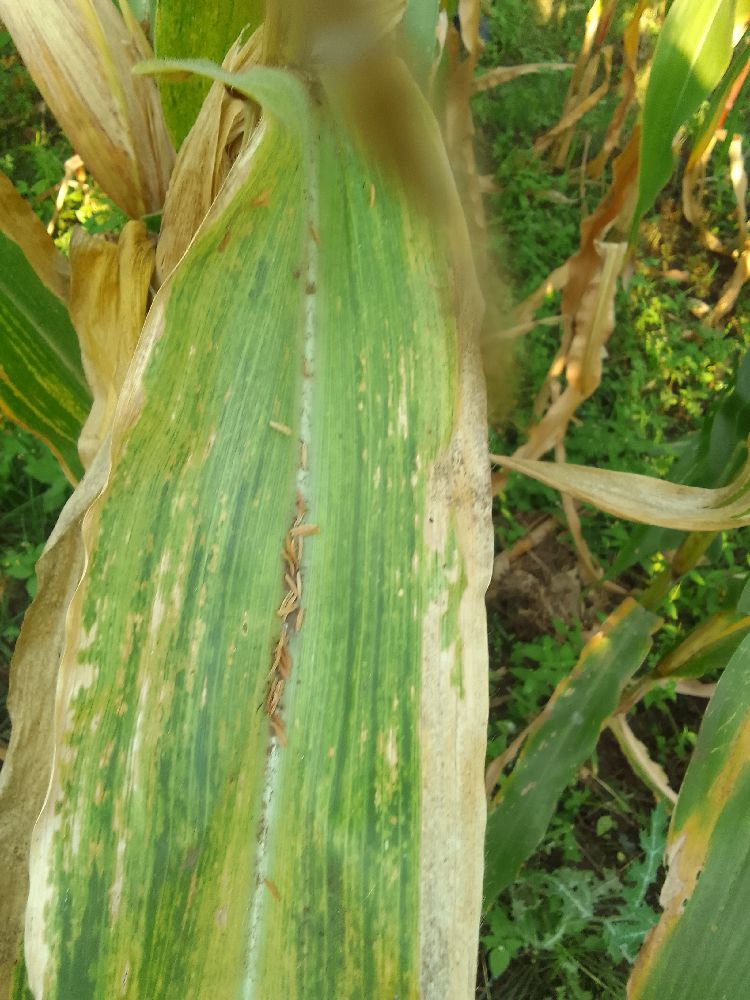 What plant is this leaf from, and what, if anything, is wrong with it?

maize, maize lethal necrosis
